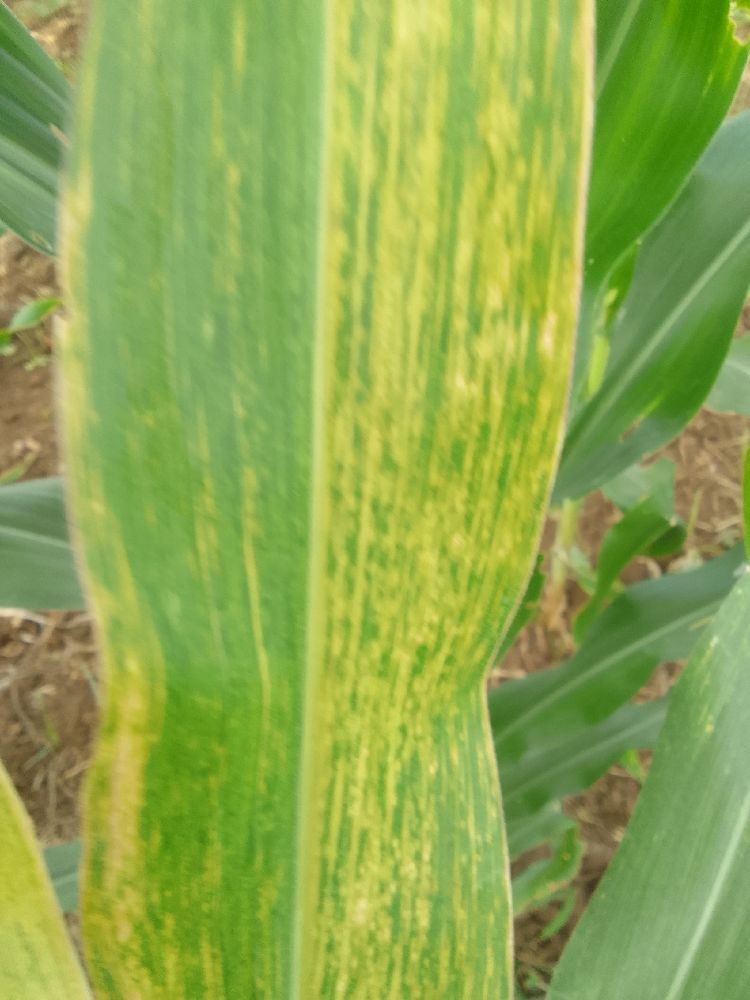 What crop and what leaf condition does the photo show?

maize, maize lethal necrosis
